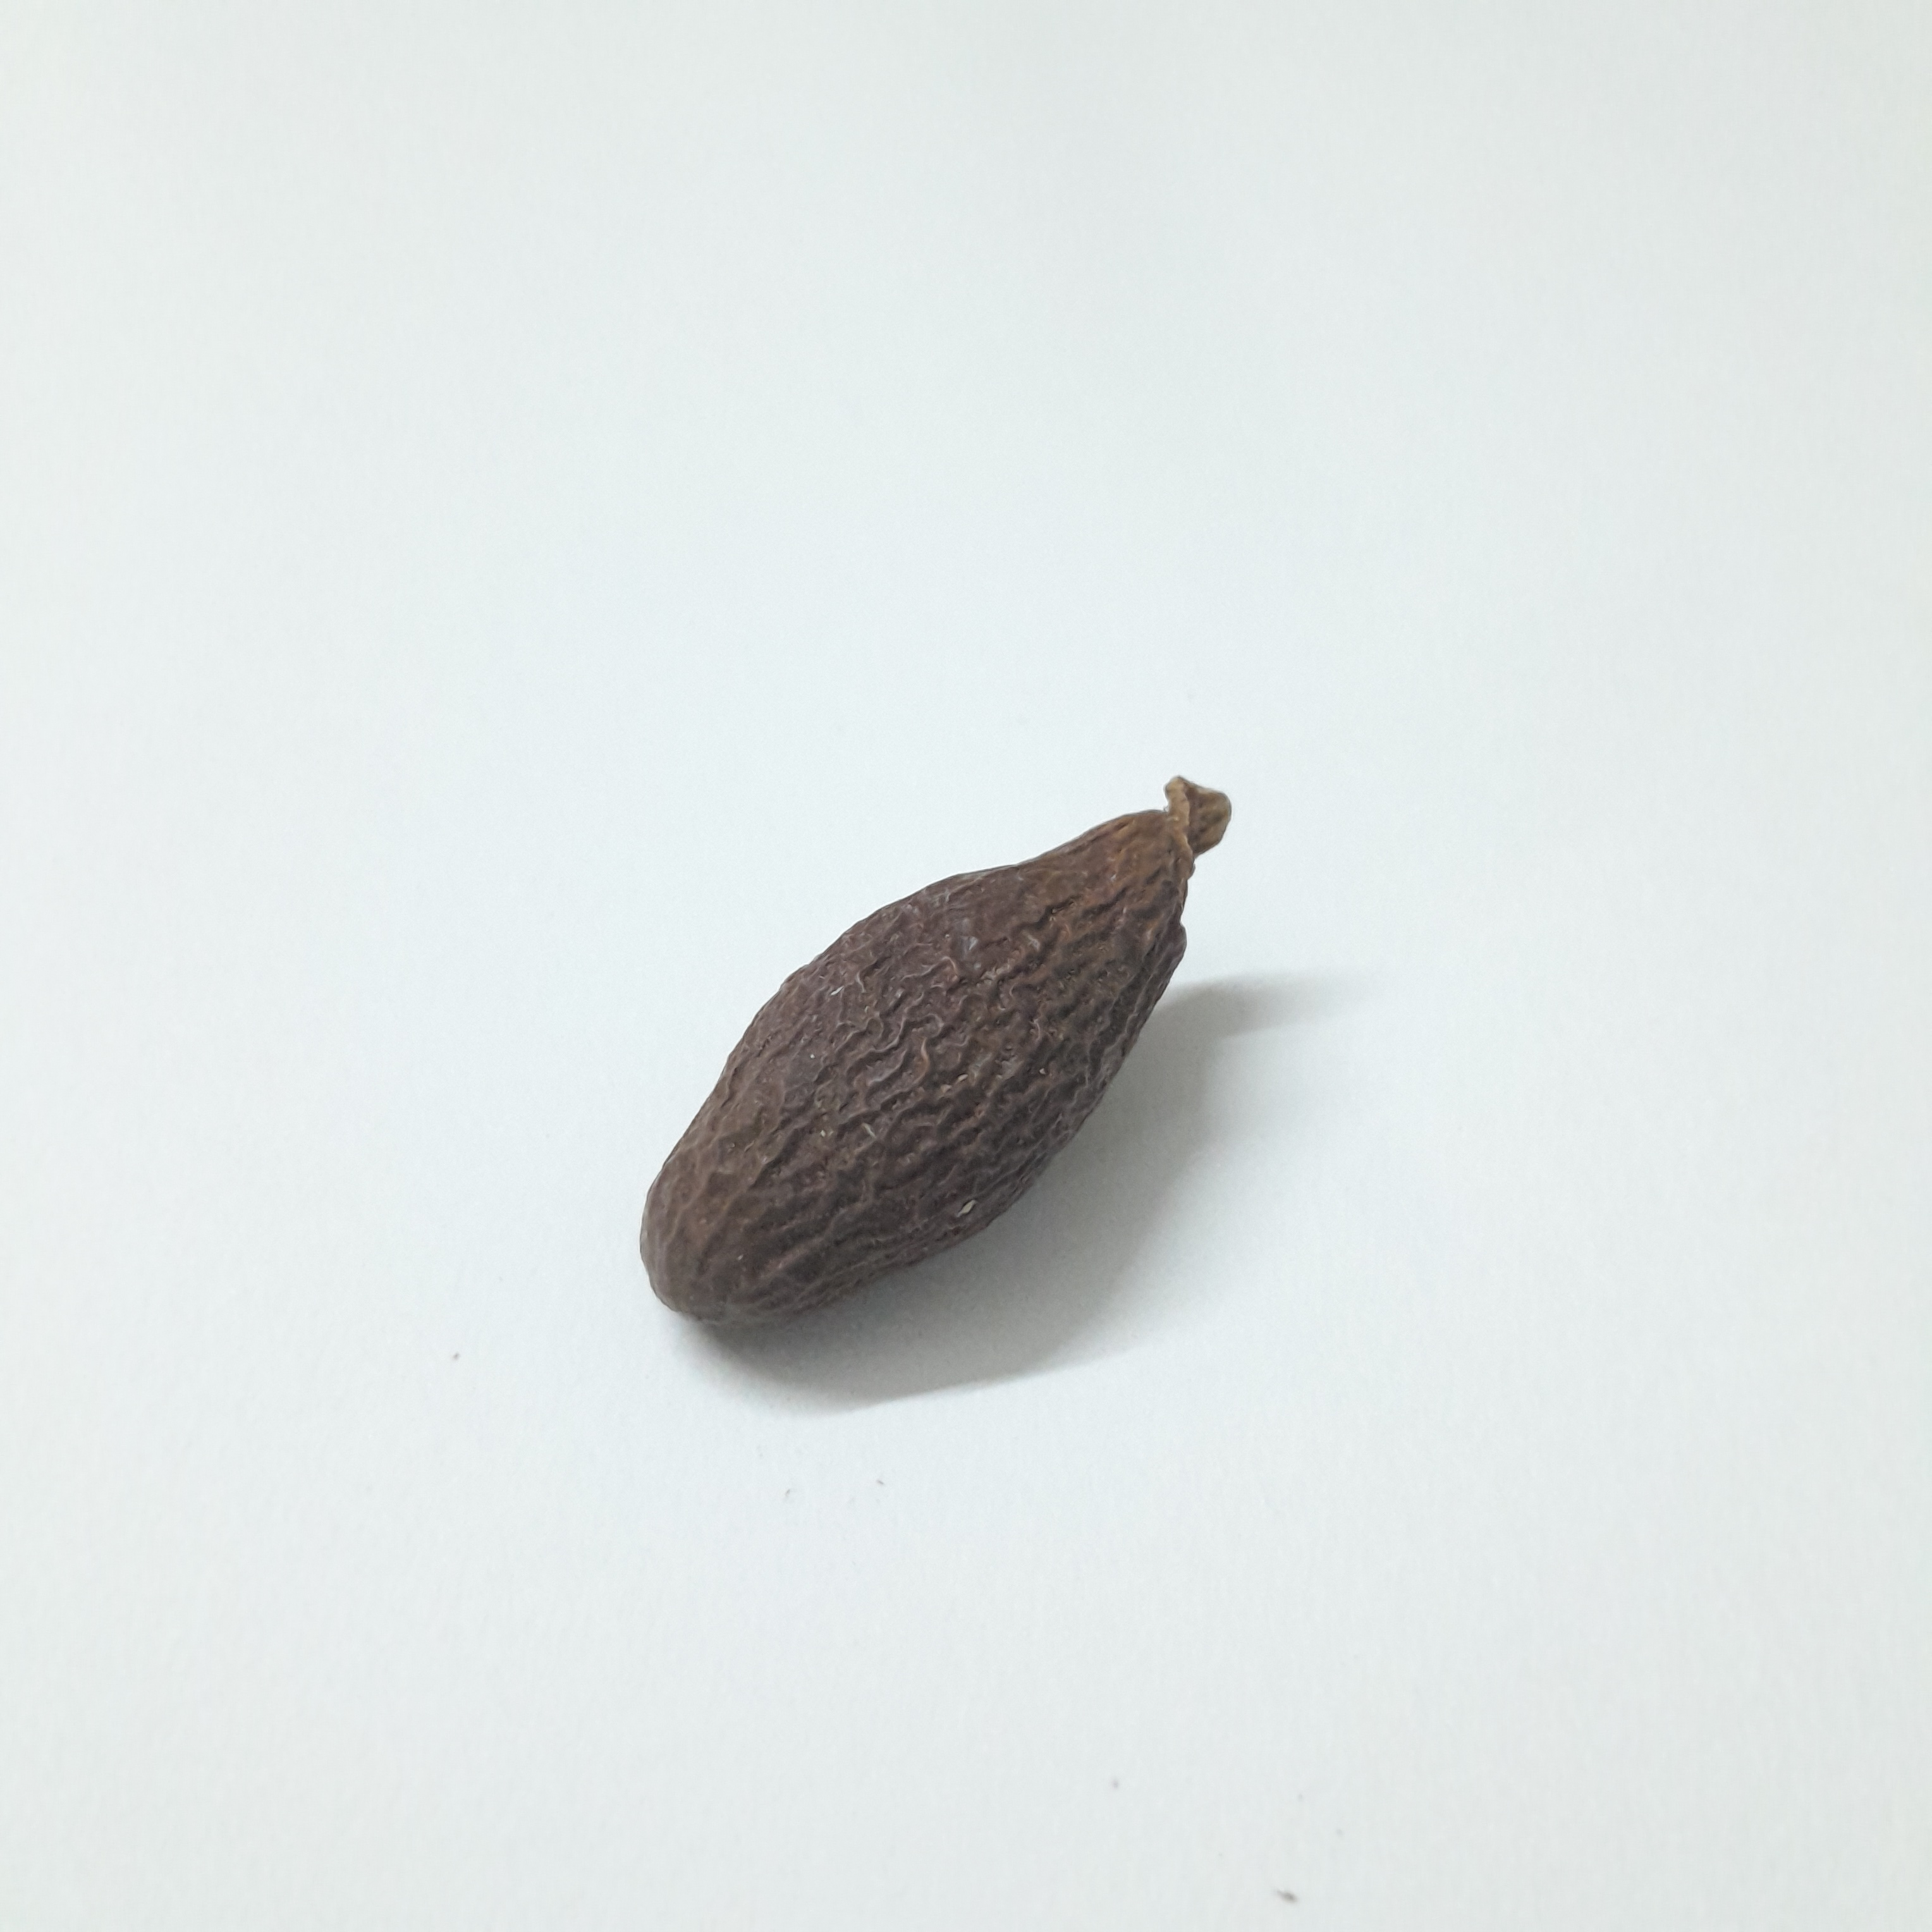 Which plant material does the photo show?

niranjanphal
